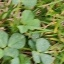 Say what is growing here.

unstructured weed
